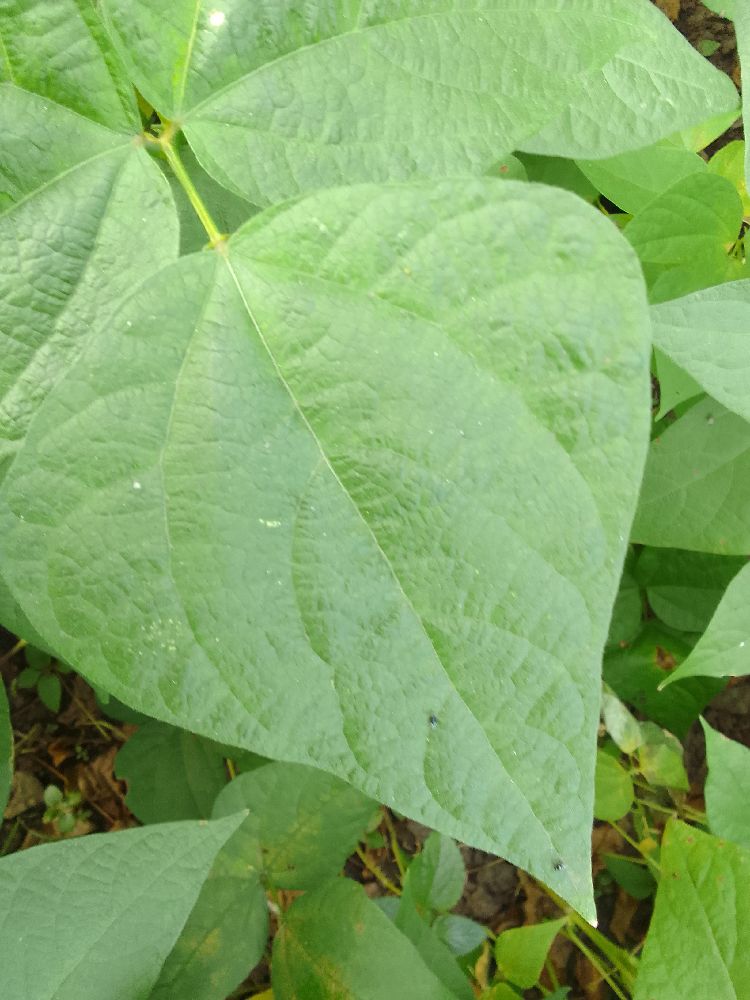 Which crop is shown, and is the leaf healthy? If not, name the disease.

common bean, healthy
